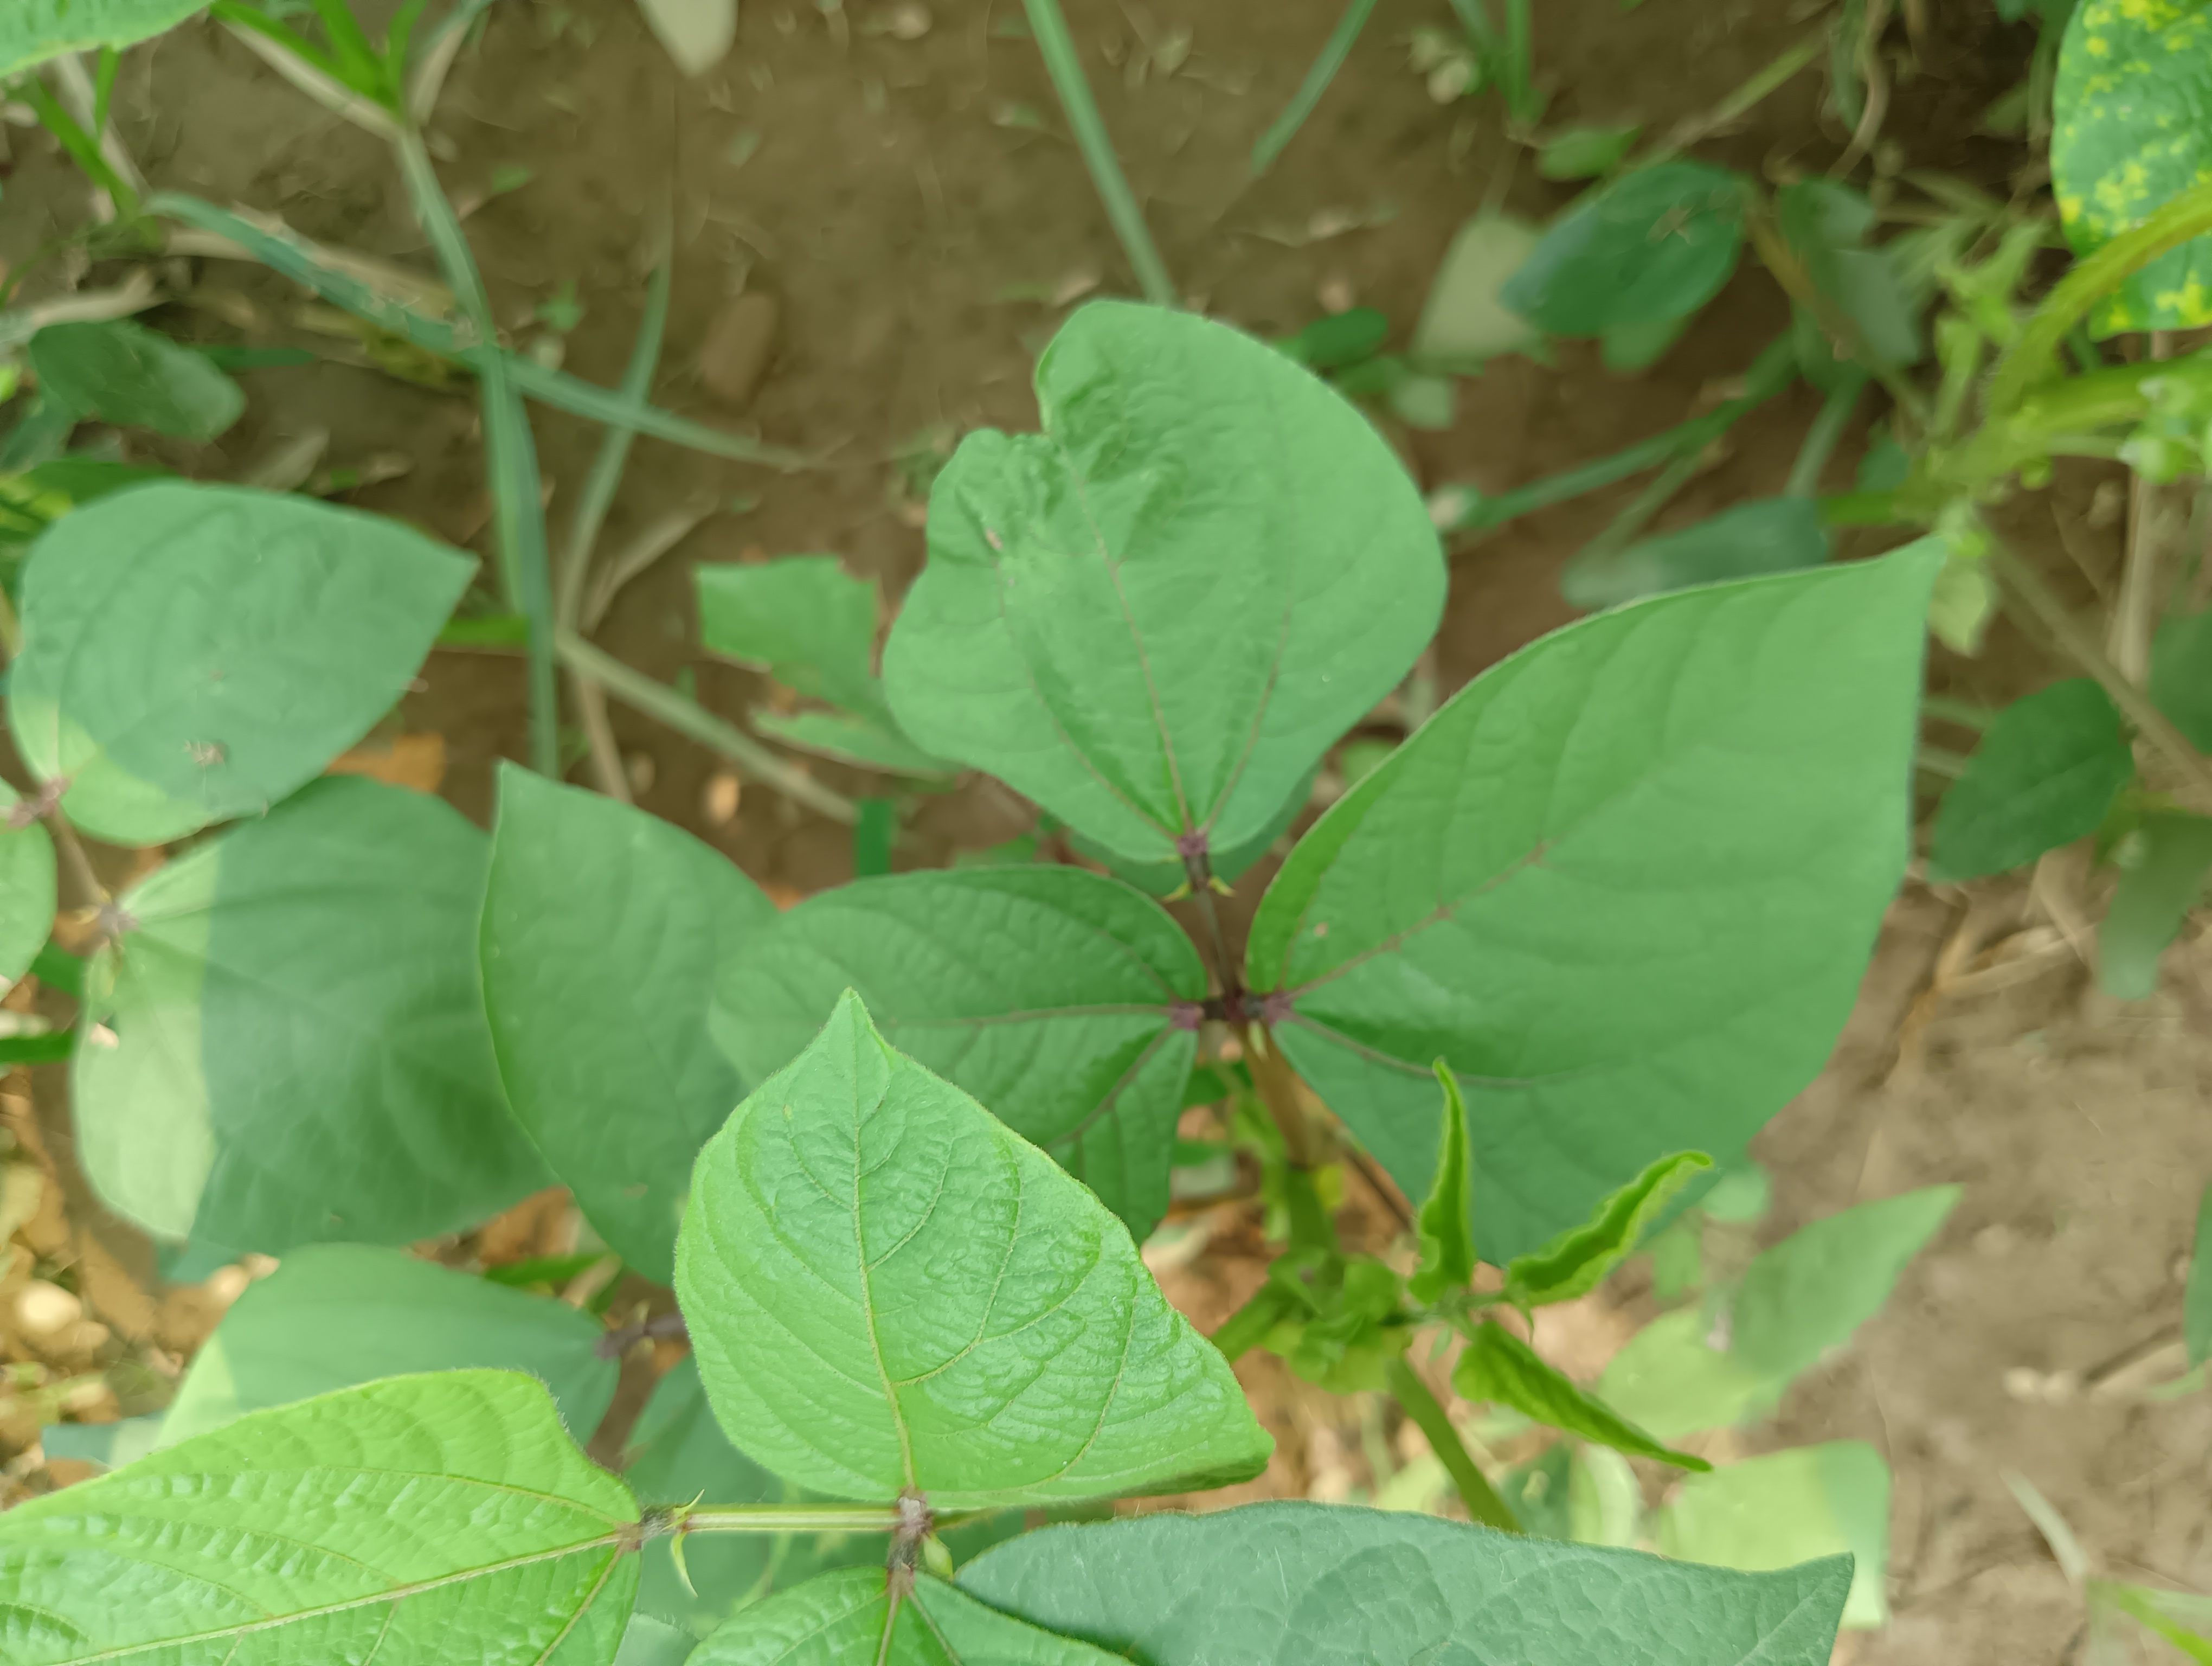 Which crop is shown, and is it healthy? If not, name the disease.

mungbean, healthy
